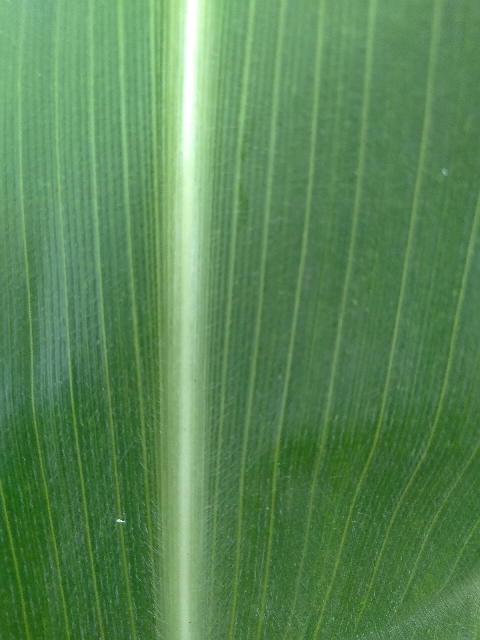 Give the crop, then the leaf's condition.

maize, healthy
